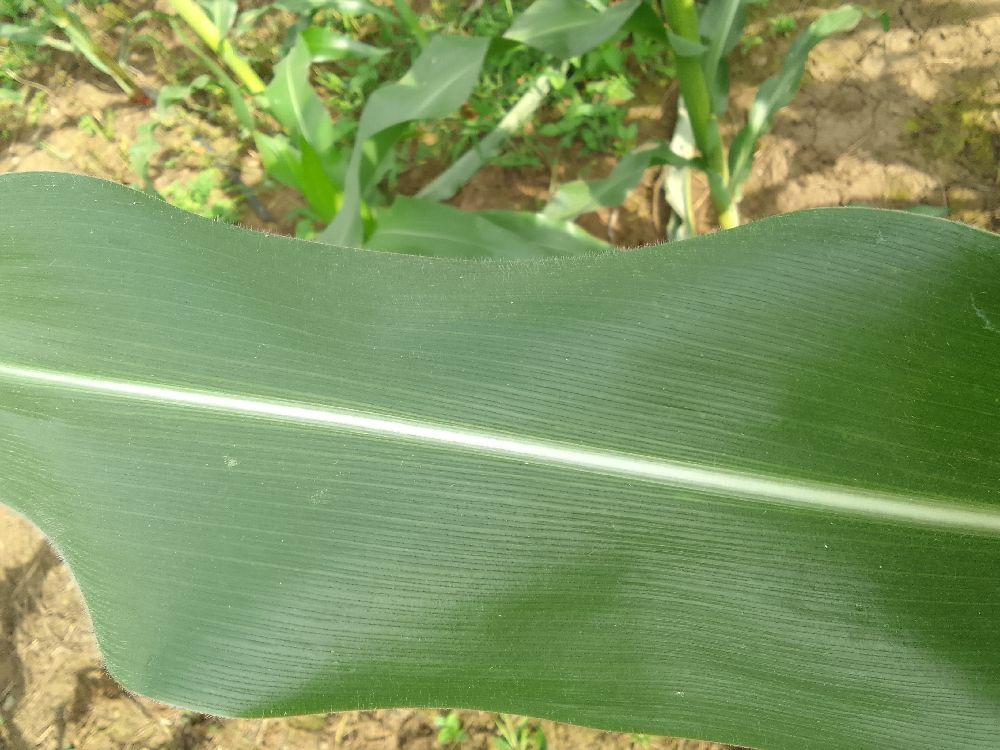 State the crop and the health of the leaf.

maize, healthy
